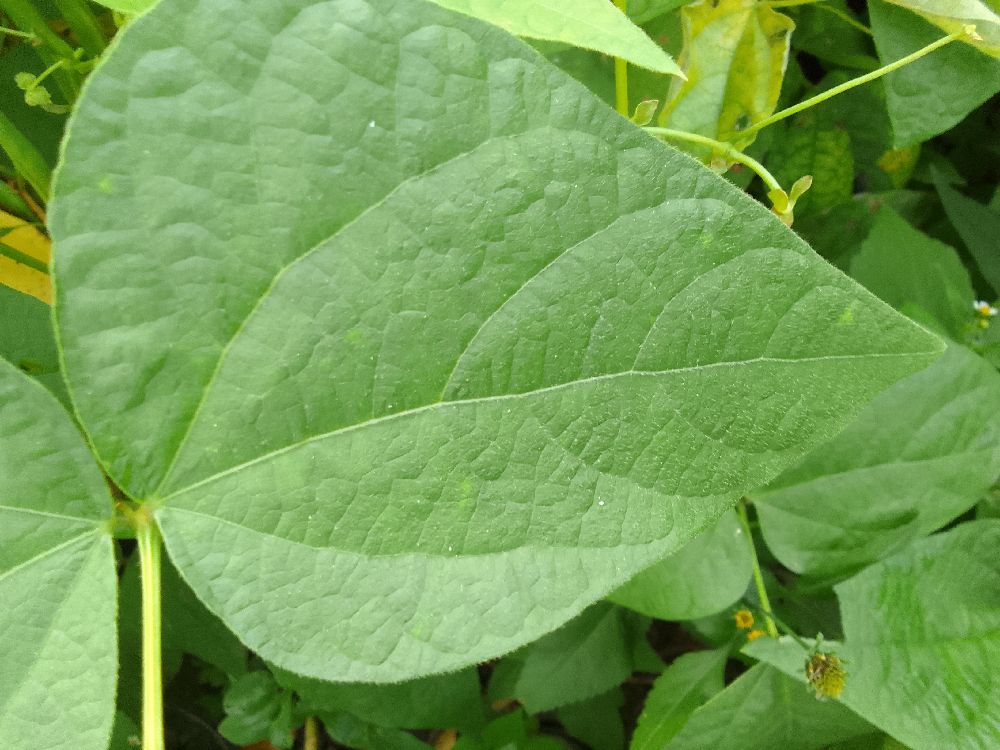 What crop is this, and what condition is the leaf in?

common bean, healthy
